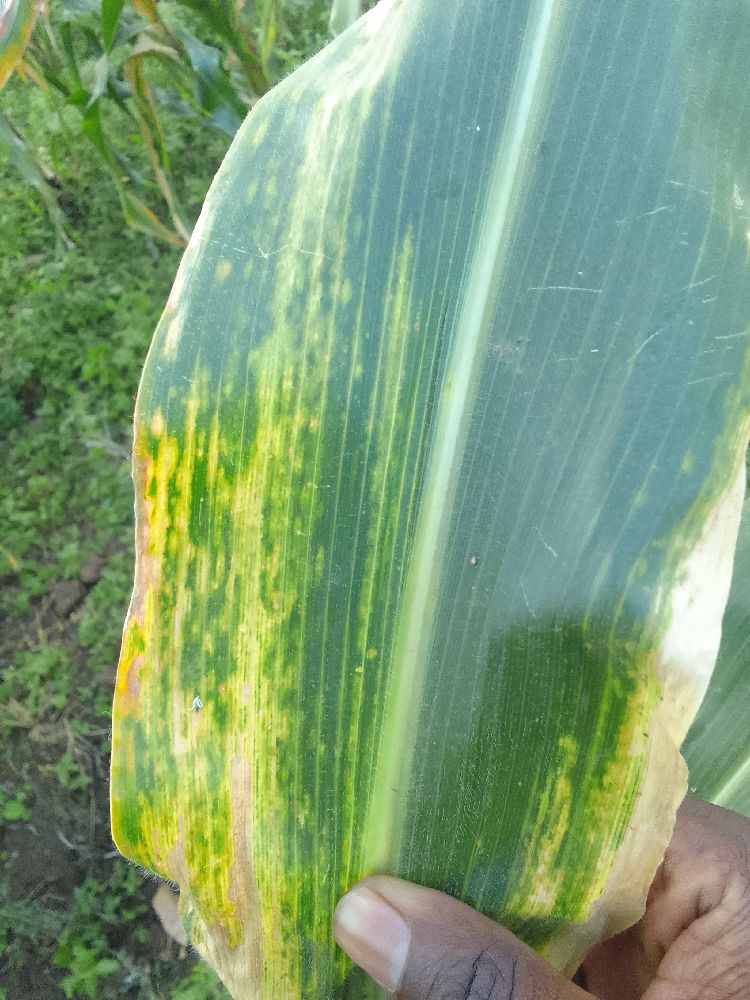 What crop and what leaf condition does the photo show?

maize, maize lethal necrosis
